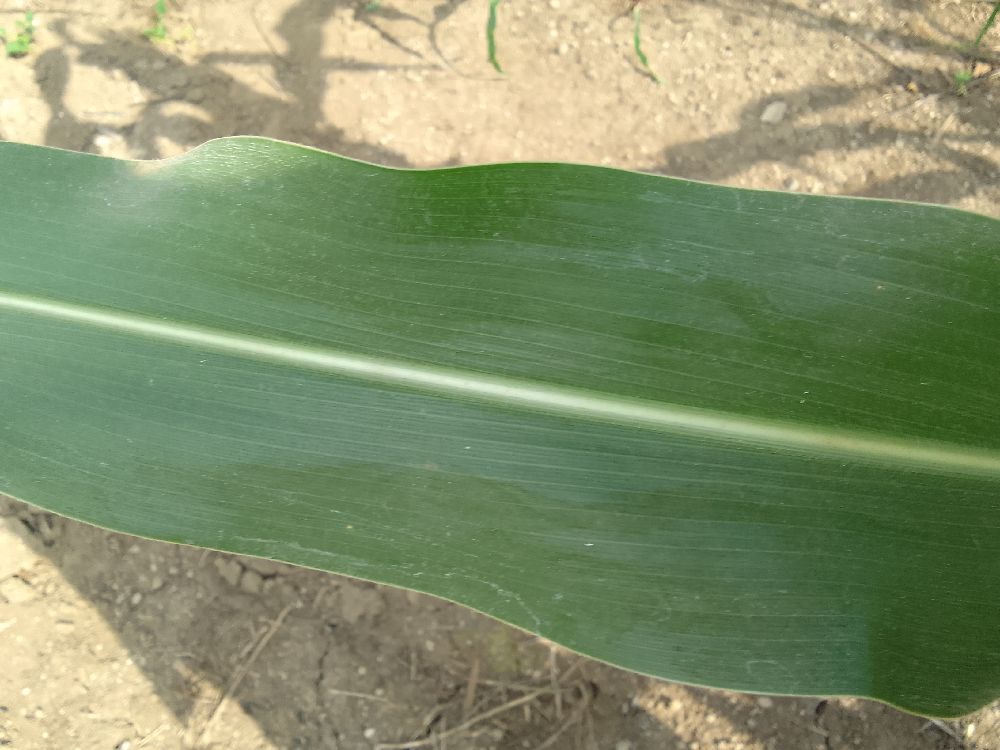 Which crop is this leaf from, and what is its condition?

maize, healthy
